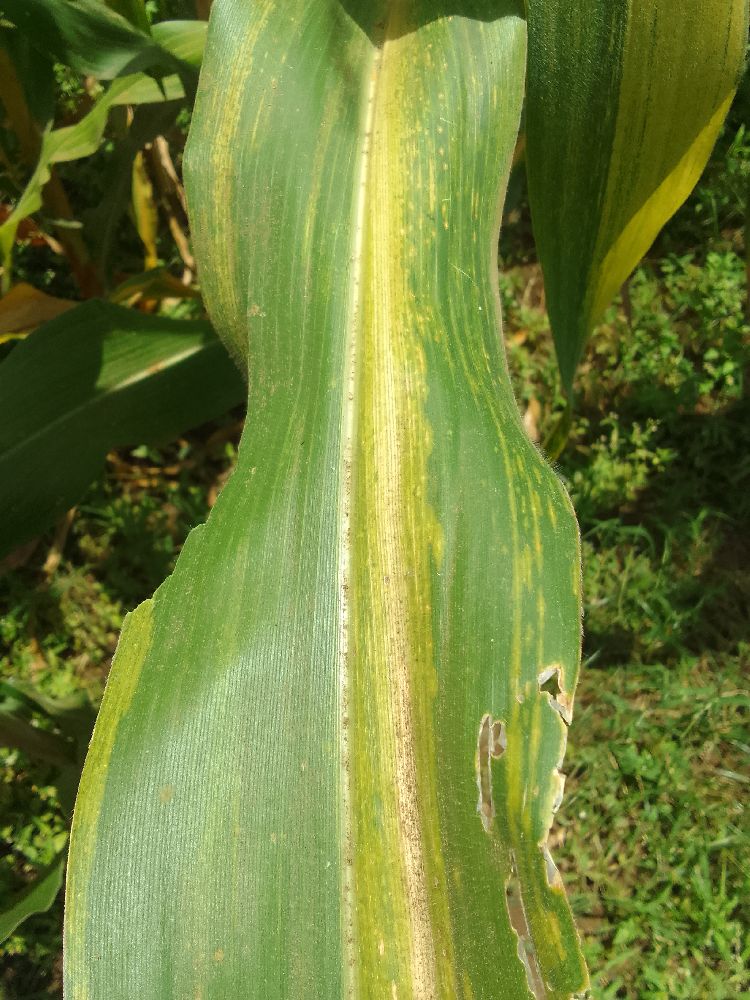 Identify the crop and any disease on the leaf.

maize, maize lethal necrosis
